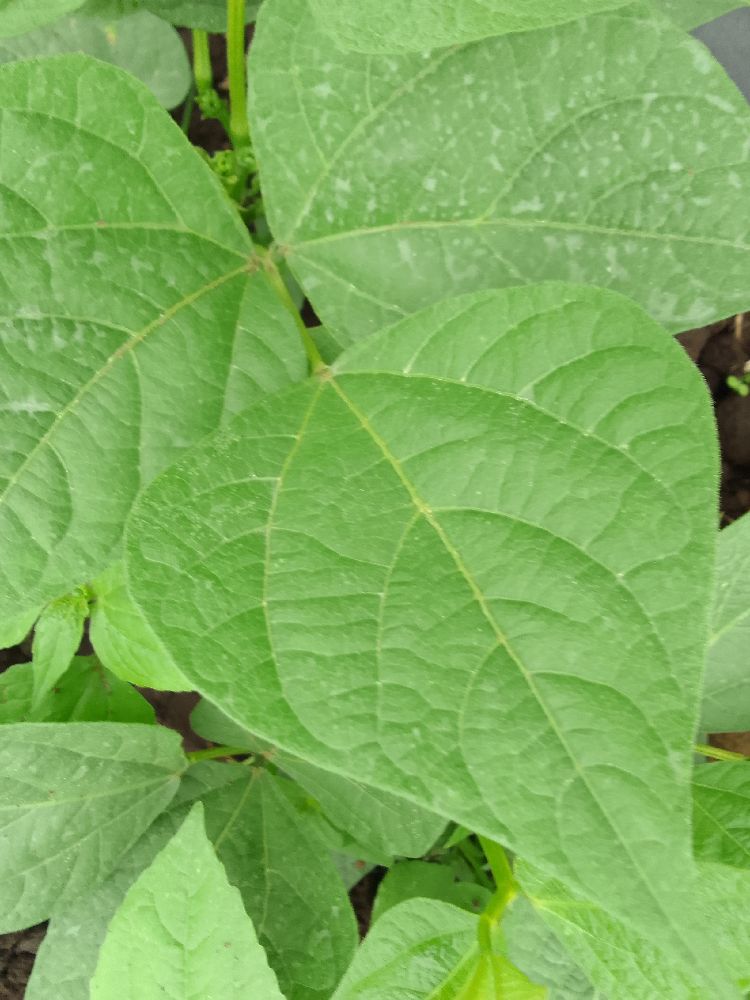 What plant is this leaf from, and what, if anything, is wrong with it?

common bean, healthy
